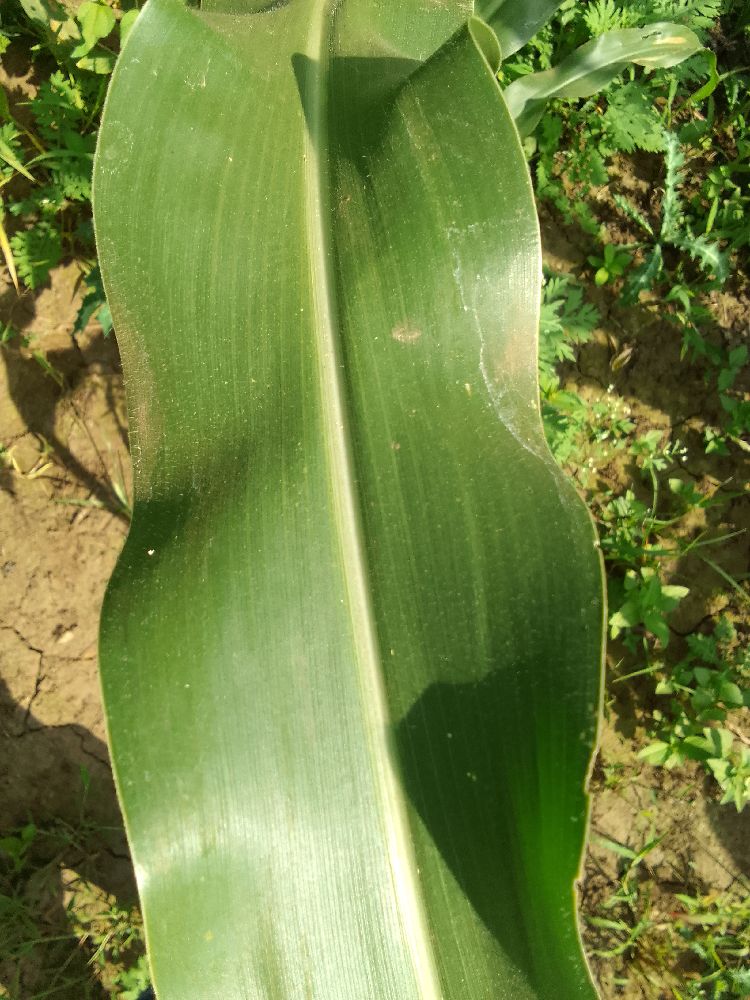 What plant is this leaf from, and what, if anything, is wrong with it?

maize, healthy
